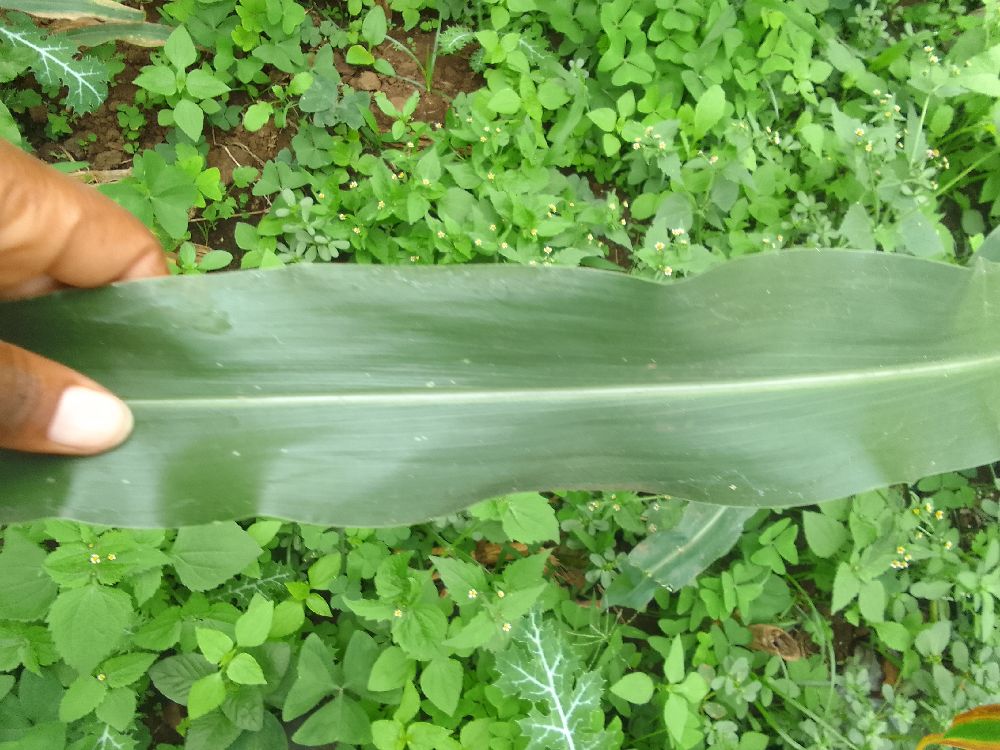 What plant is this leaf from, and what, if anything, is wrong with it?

maize, healthy
